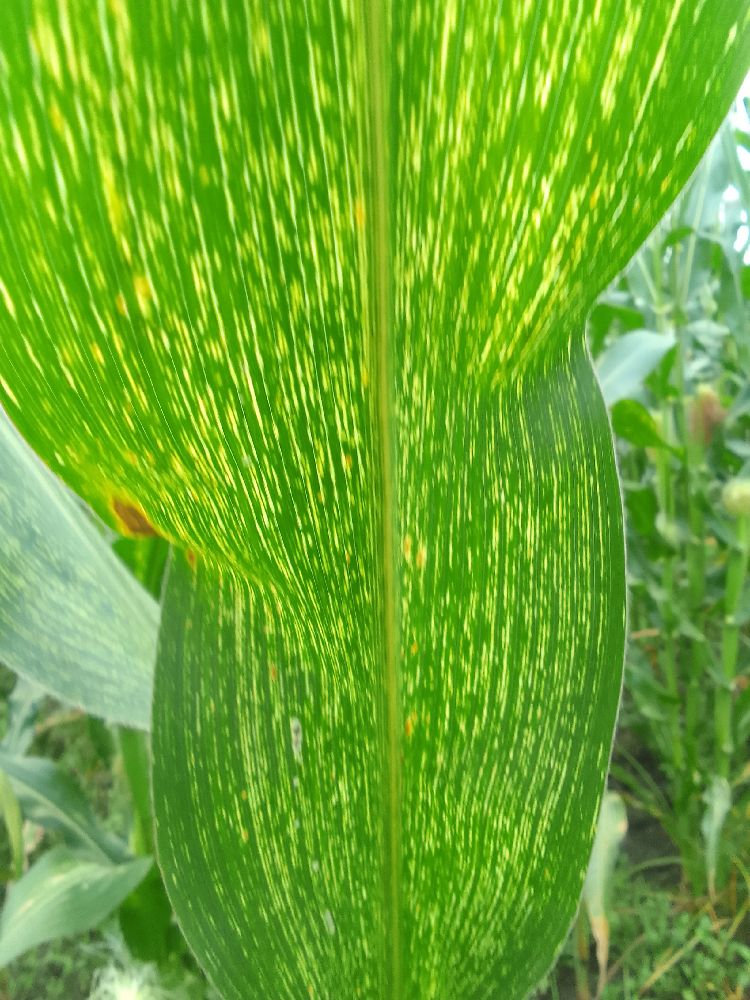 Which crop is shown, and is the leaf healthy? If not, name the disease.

maize, maize streak virus
